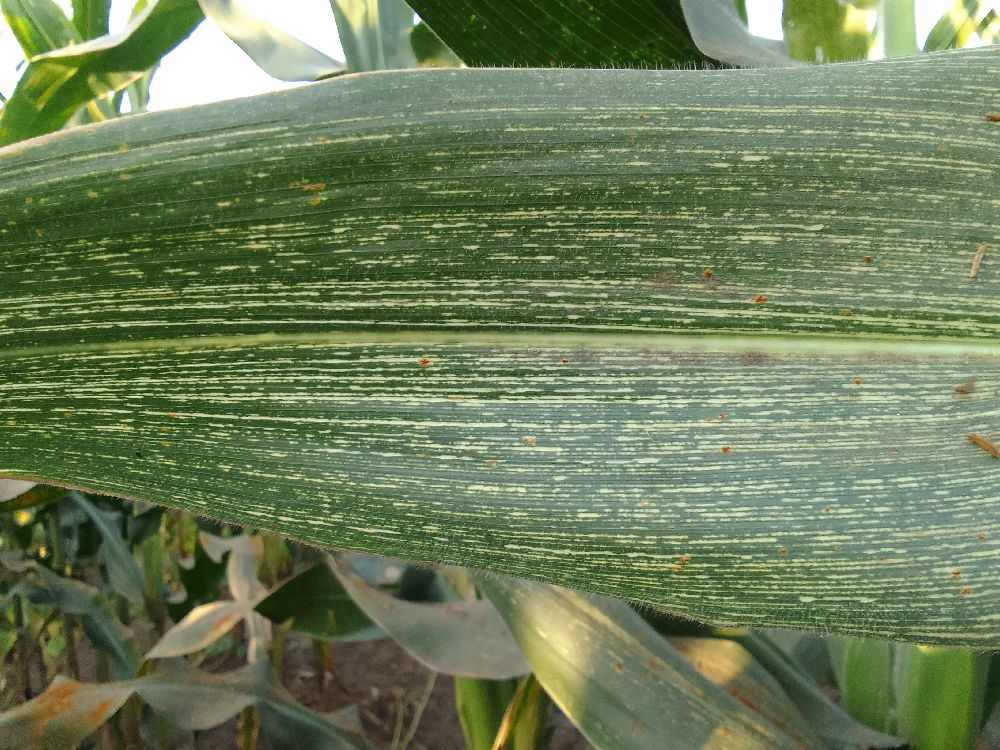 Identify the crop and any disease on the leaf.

maize, maize streak virus
